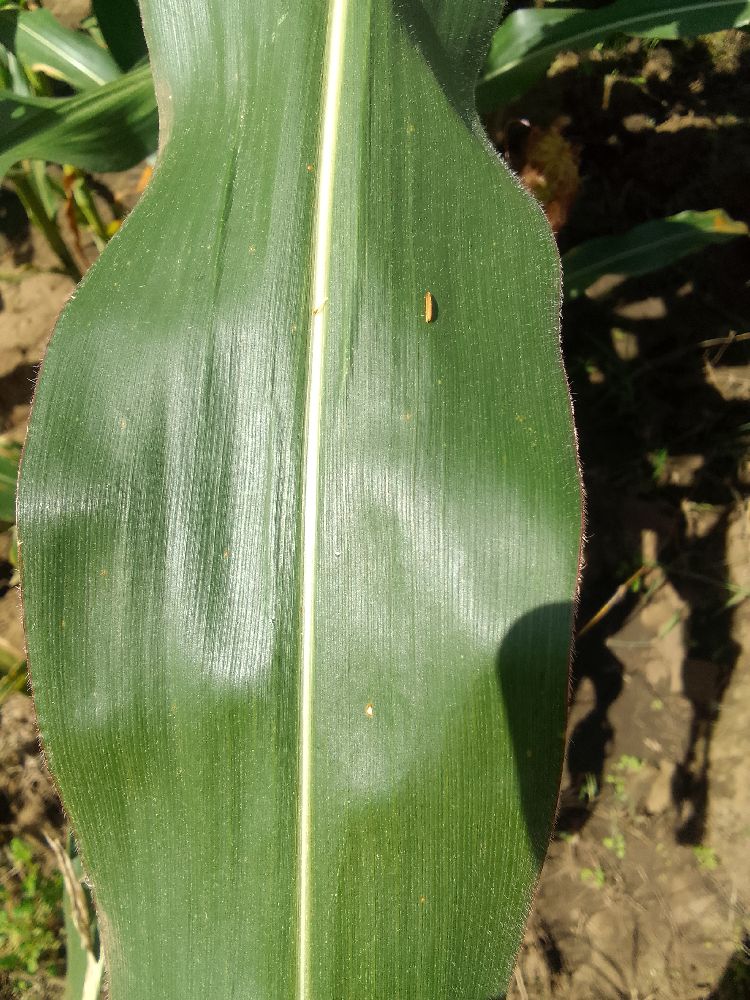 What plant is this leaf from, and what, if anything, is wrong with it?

maize, healthy
